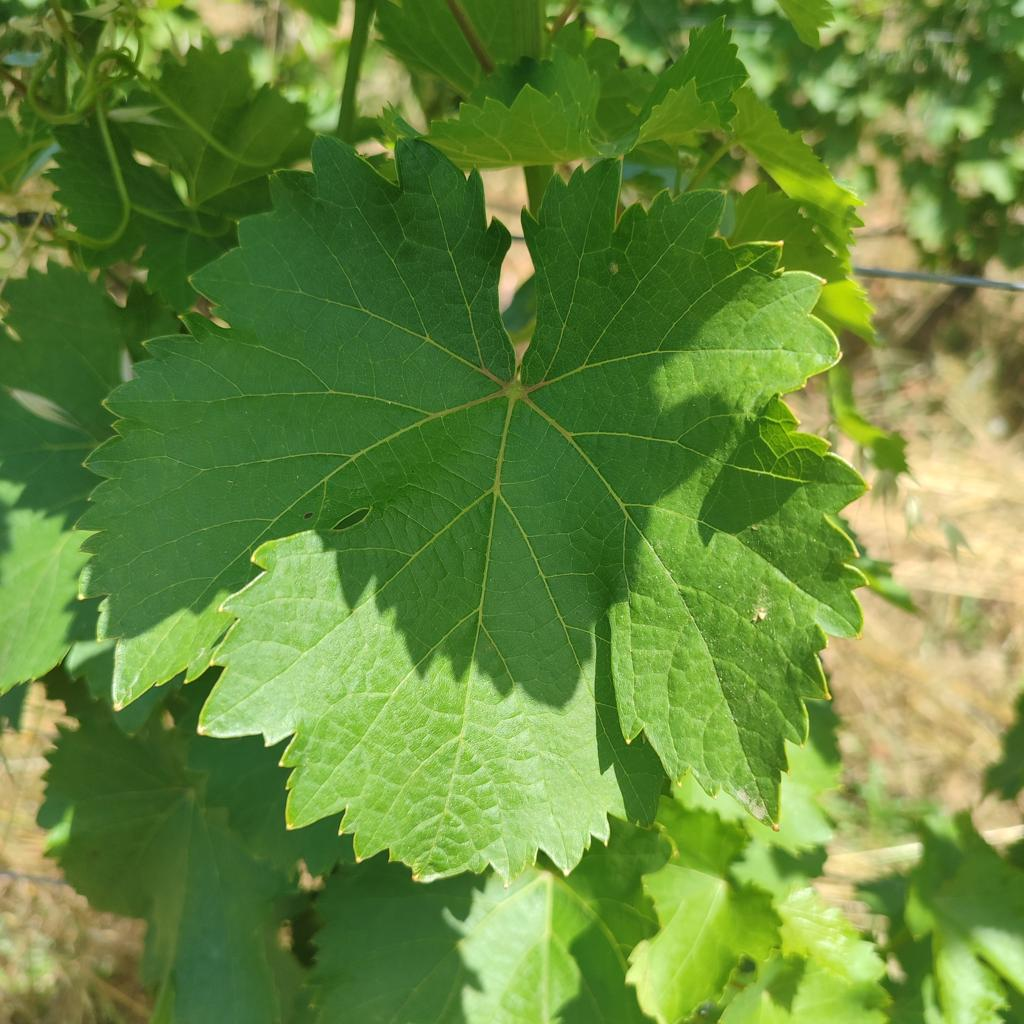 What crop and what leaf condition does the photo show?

grapevine, healthy
